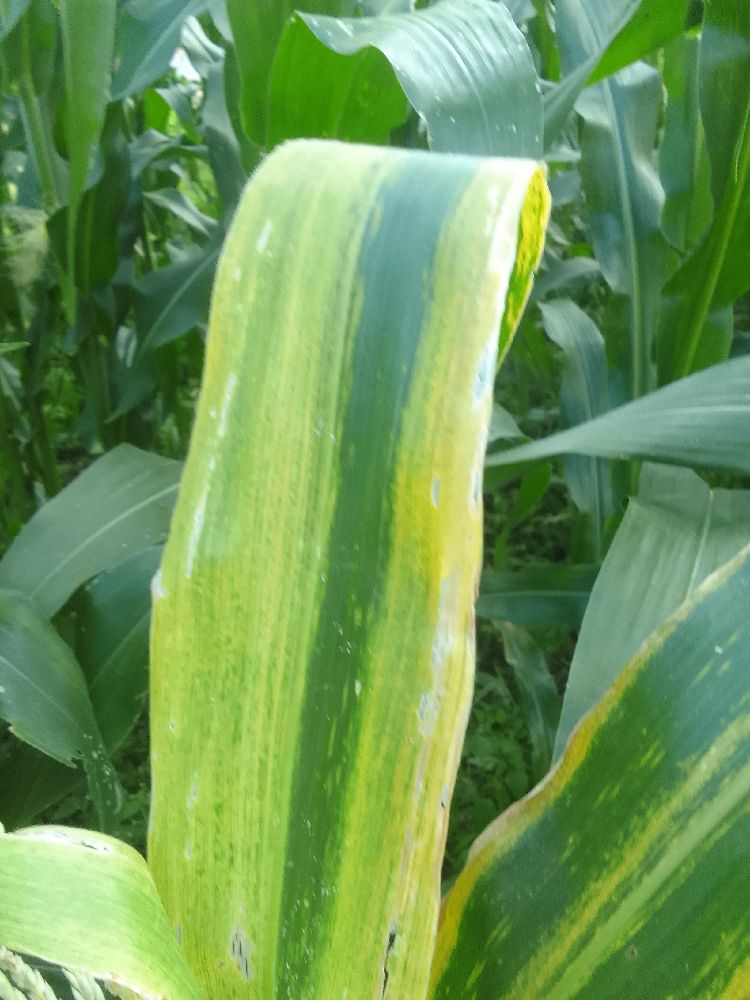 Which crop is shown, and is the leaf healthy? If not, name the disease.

maize, maize lethal necrosis
